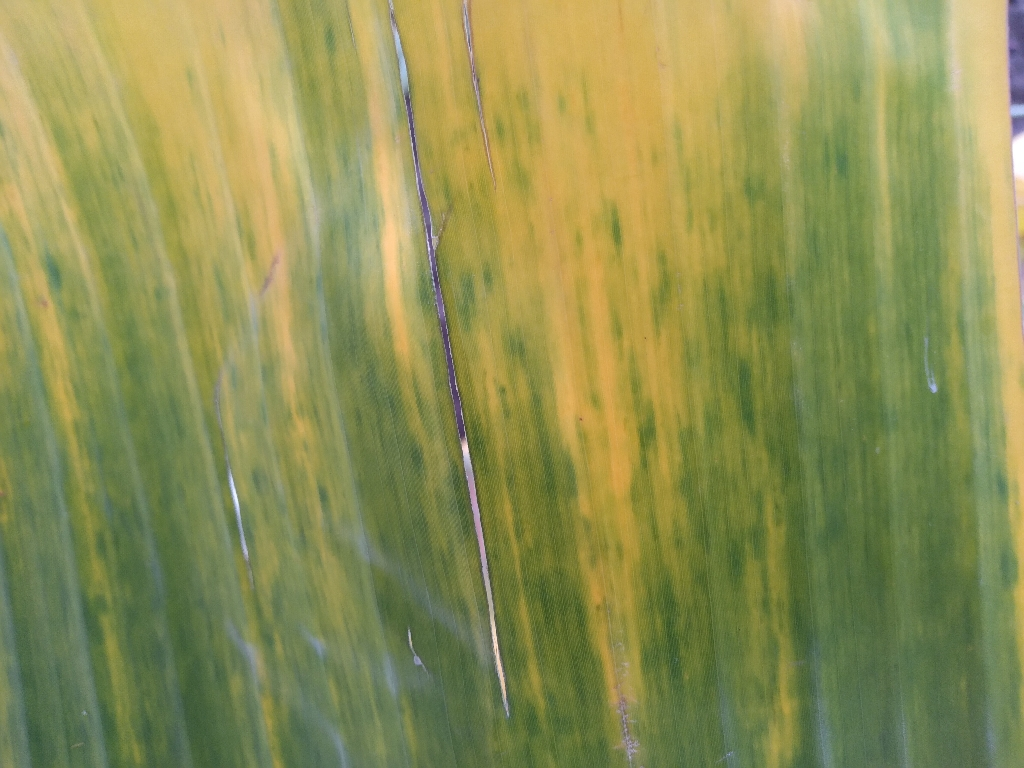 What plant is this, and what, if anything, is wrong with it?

banana, fusarium wilt race 1
